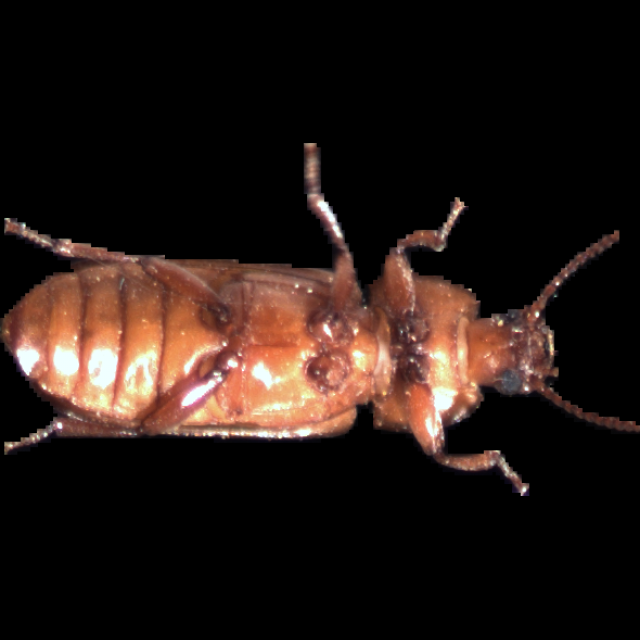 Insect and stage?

mealworm beetle
